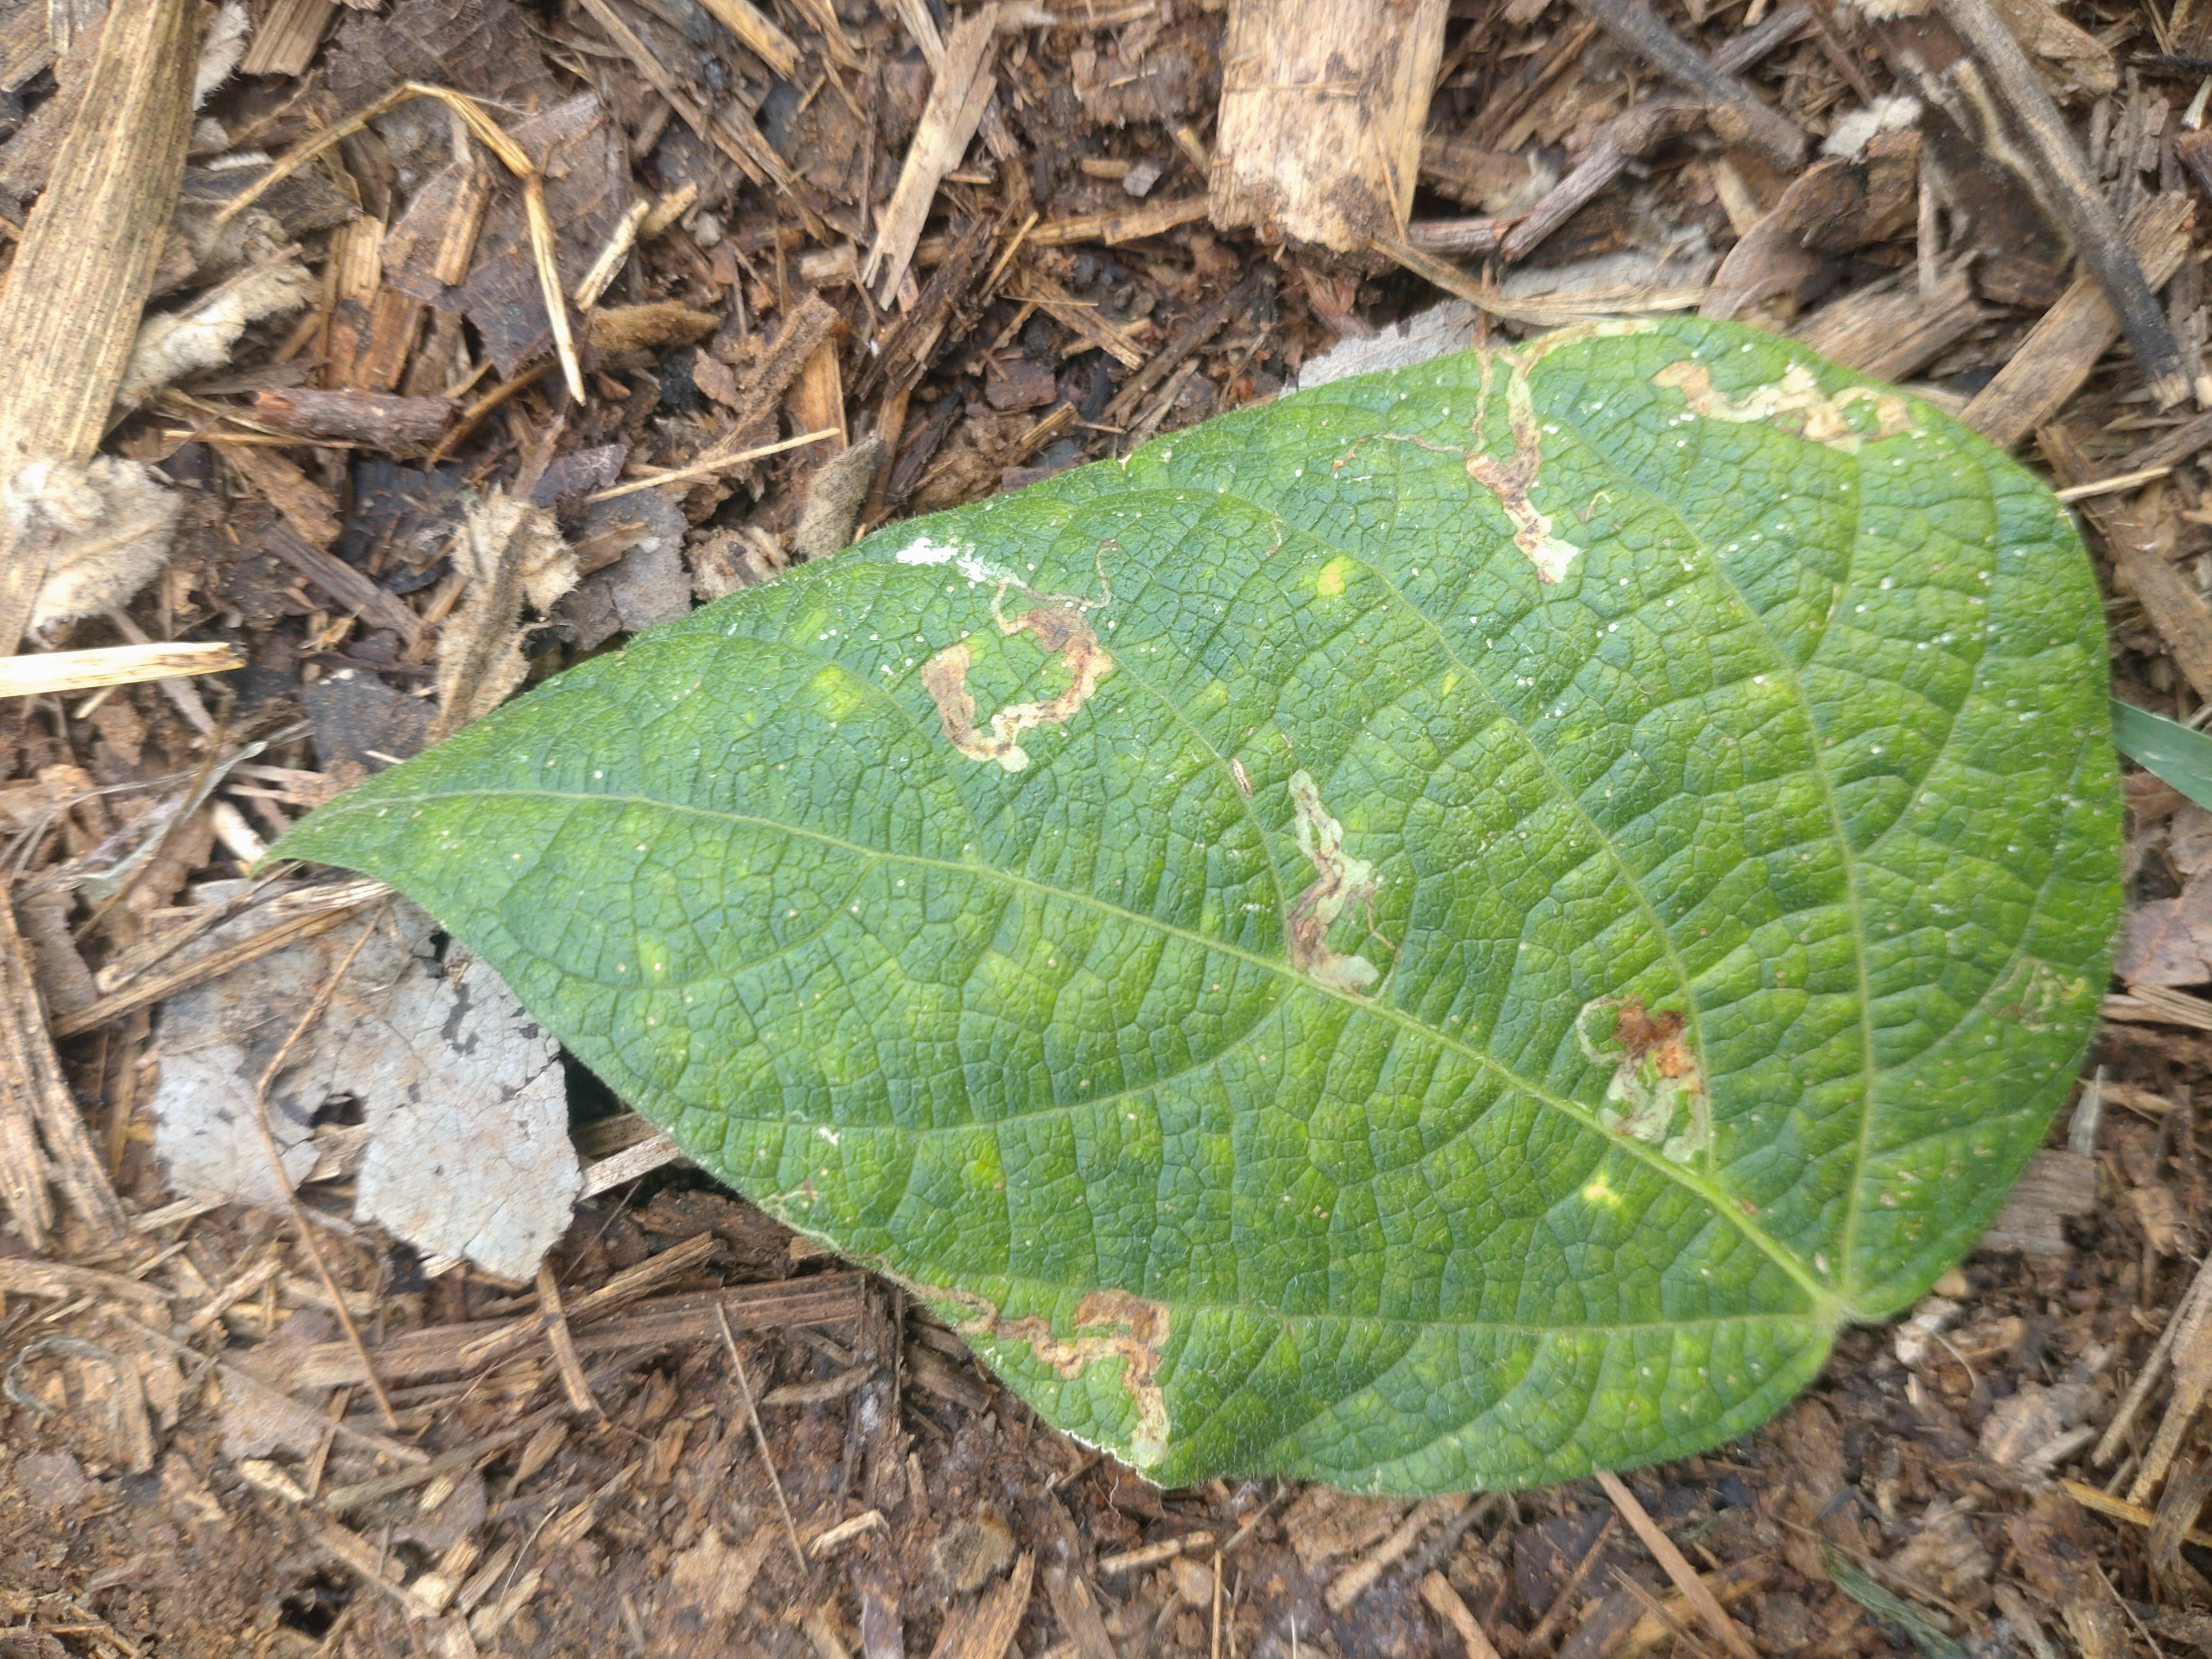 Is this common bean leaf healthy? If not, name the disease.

anthracnose
